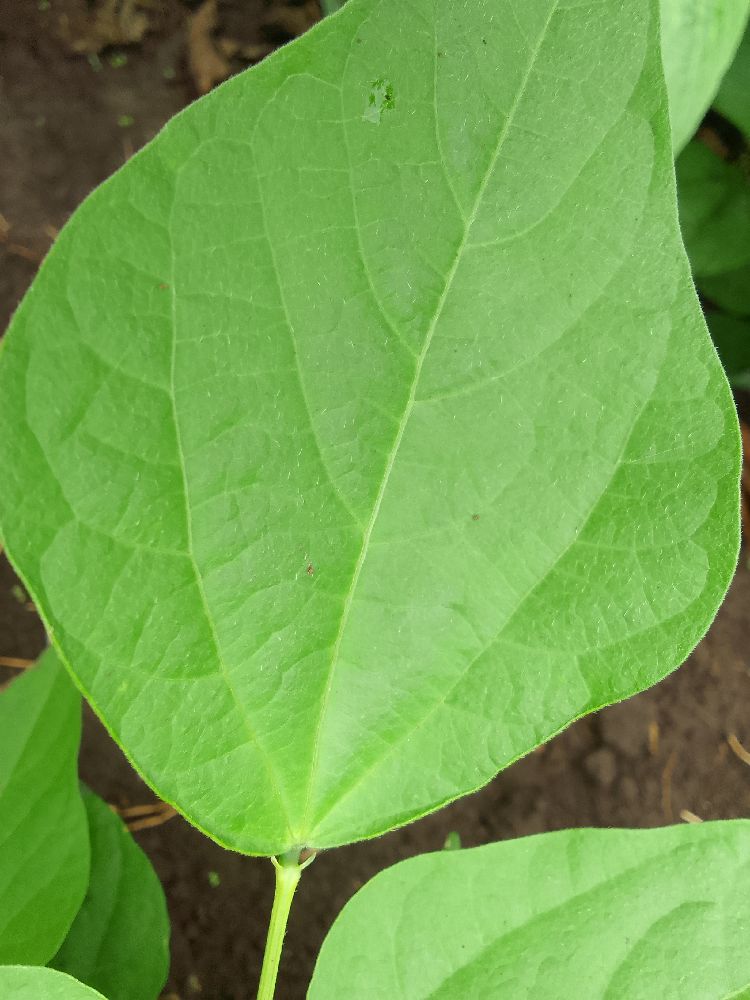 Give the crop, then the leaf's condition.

common bean, healthy
